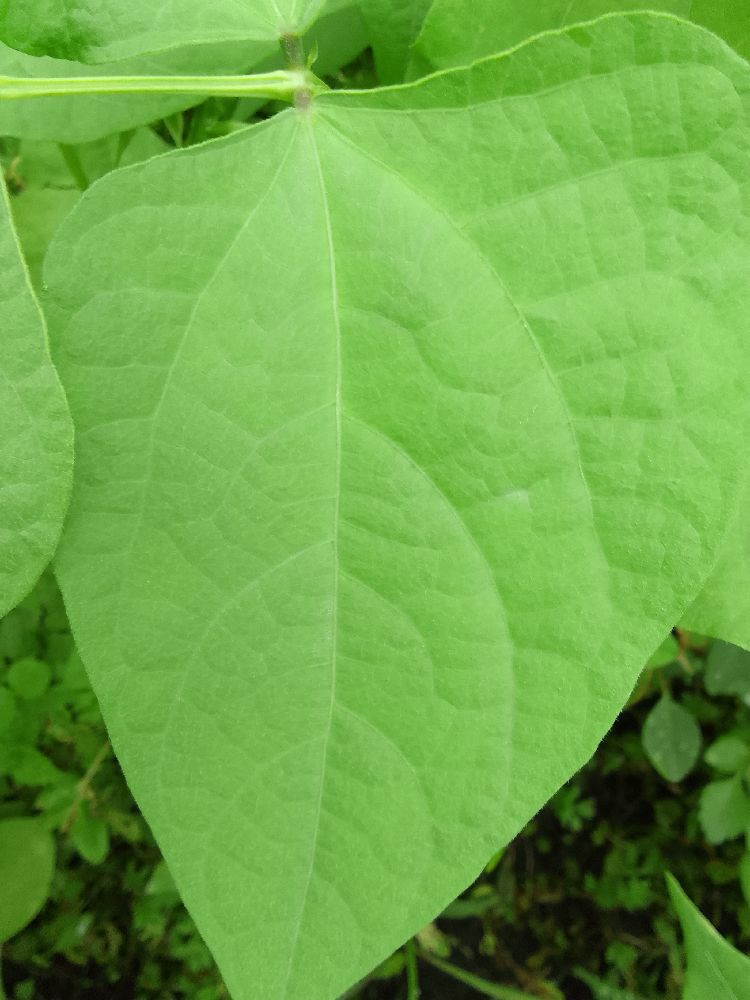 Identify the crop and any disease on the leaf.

common bean, healthy
